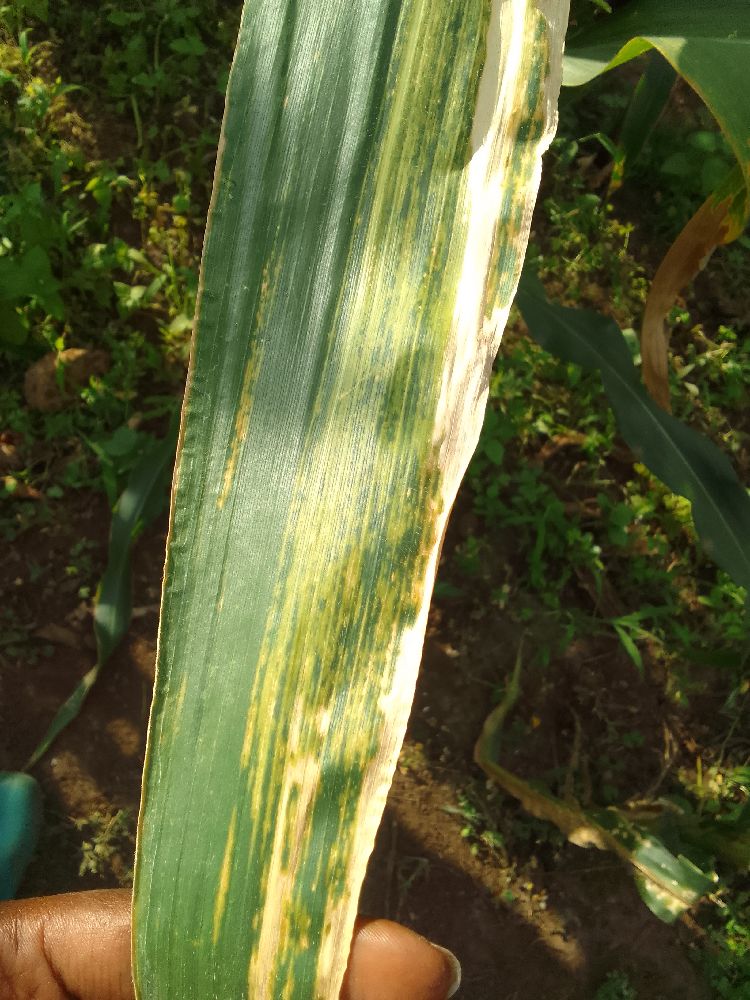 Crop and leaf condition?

maize, maize lethal necrosis
